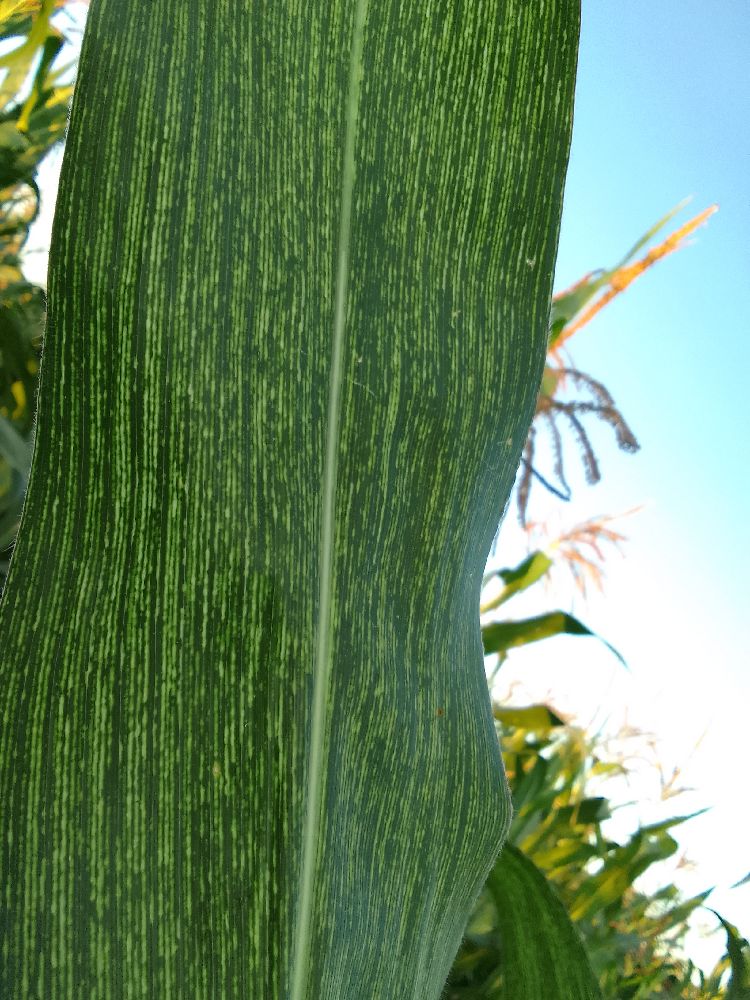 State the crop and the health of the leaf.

maize, maize streak virus
